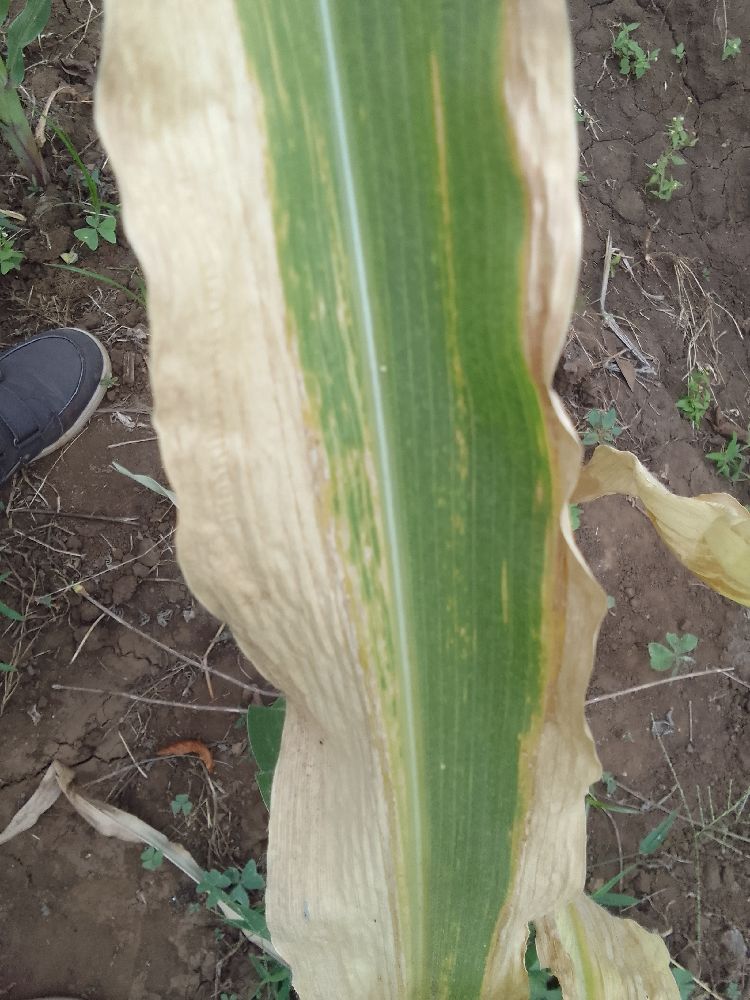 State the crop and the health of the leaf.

maize, maize lethal necrosis
